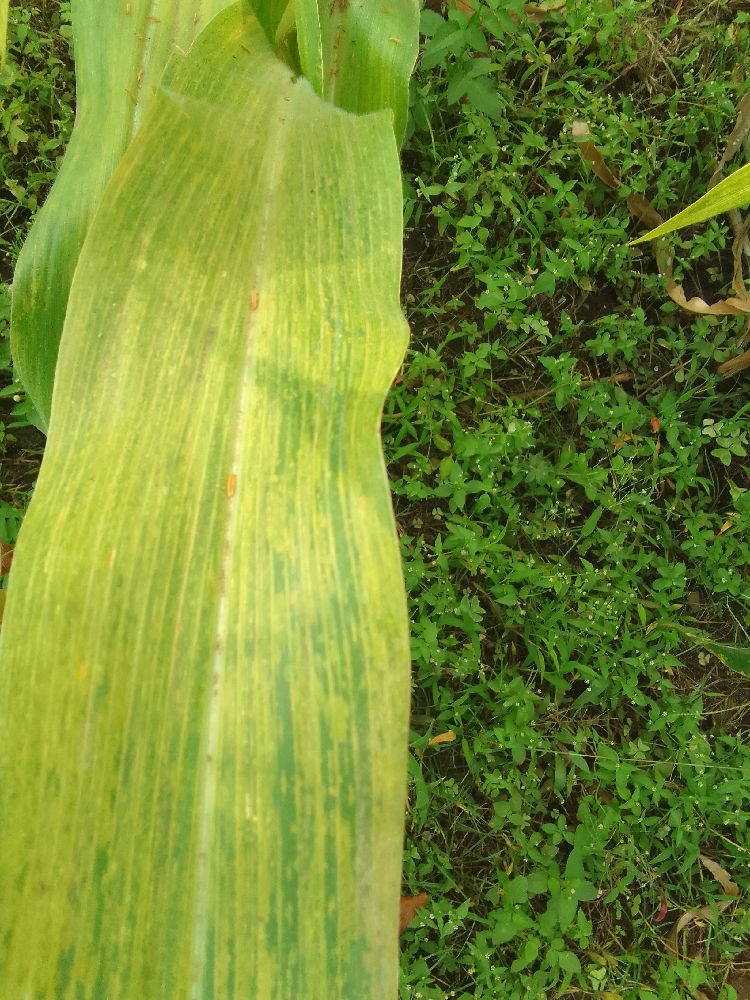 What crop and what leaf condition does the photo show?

maize, maize lethal necrosis
